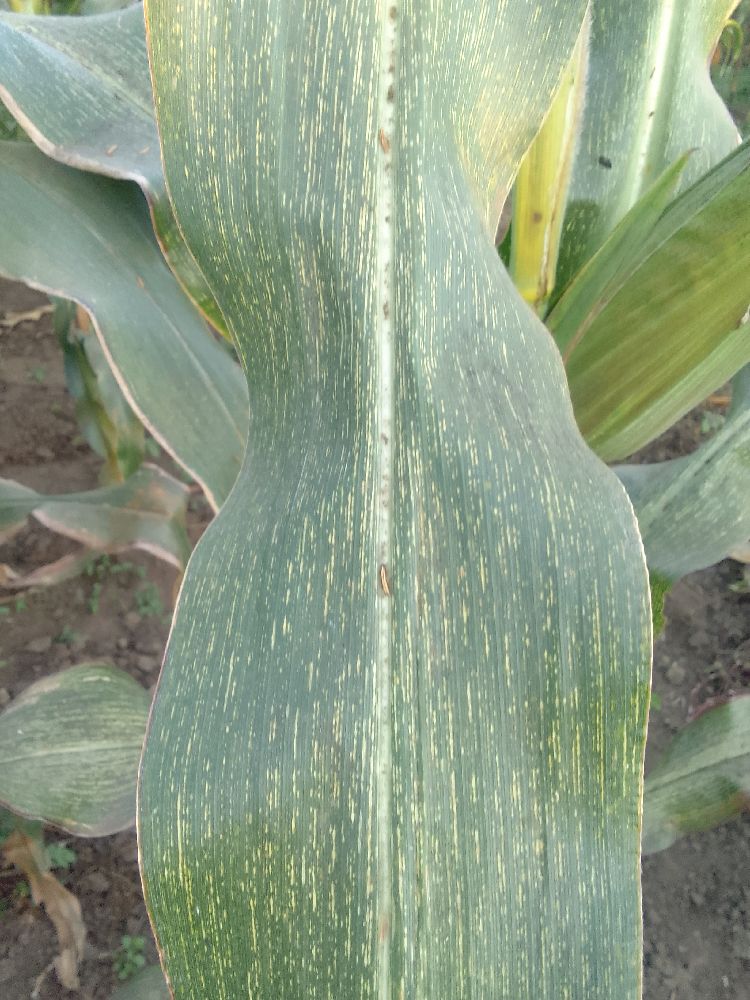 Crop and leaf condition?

maize, maize streak virus
